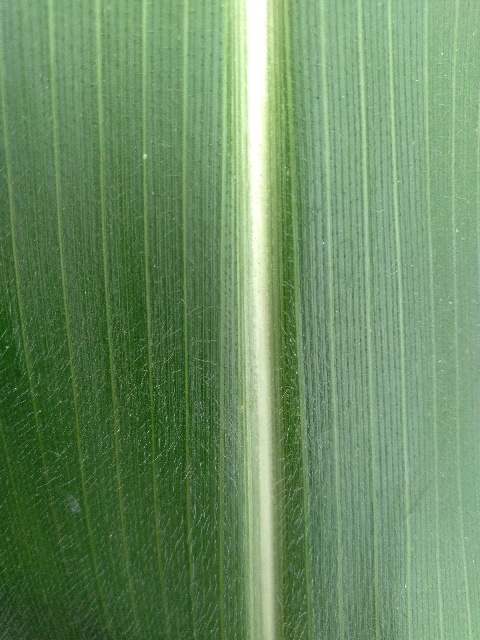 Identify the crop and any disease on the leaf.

maize, healthy
